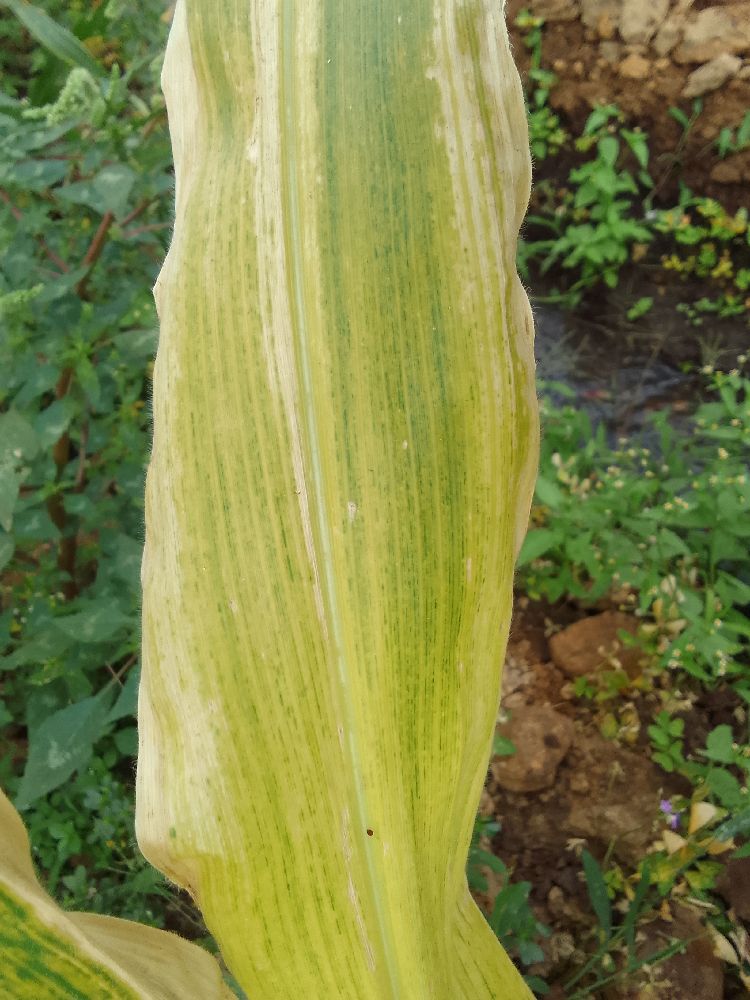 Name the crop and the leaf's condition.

maize, maize lethal necrosis
